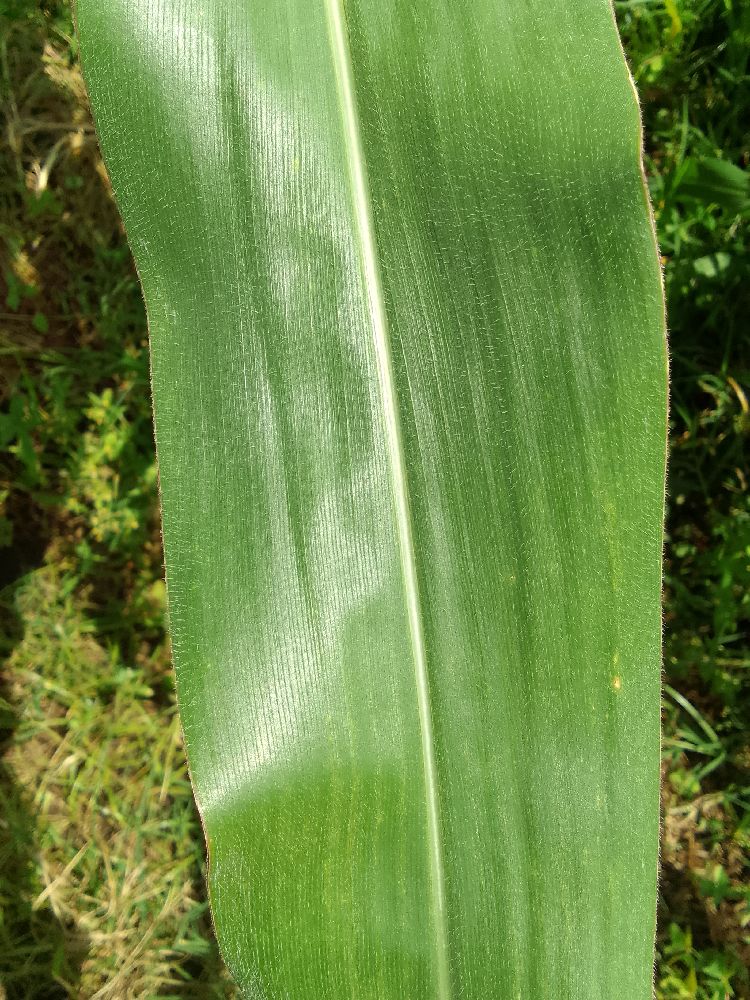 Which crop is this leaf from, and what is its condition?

maize, healthy
